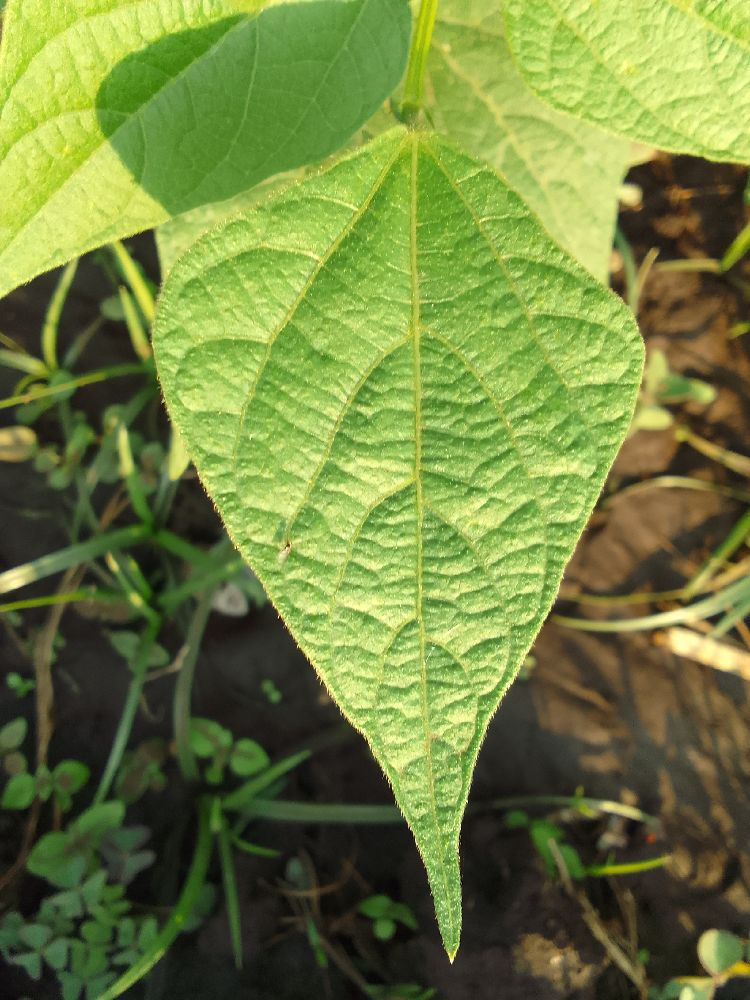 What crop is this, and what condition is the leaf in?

common bean, healthy
